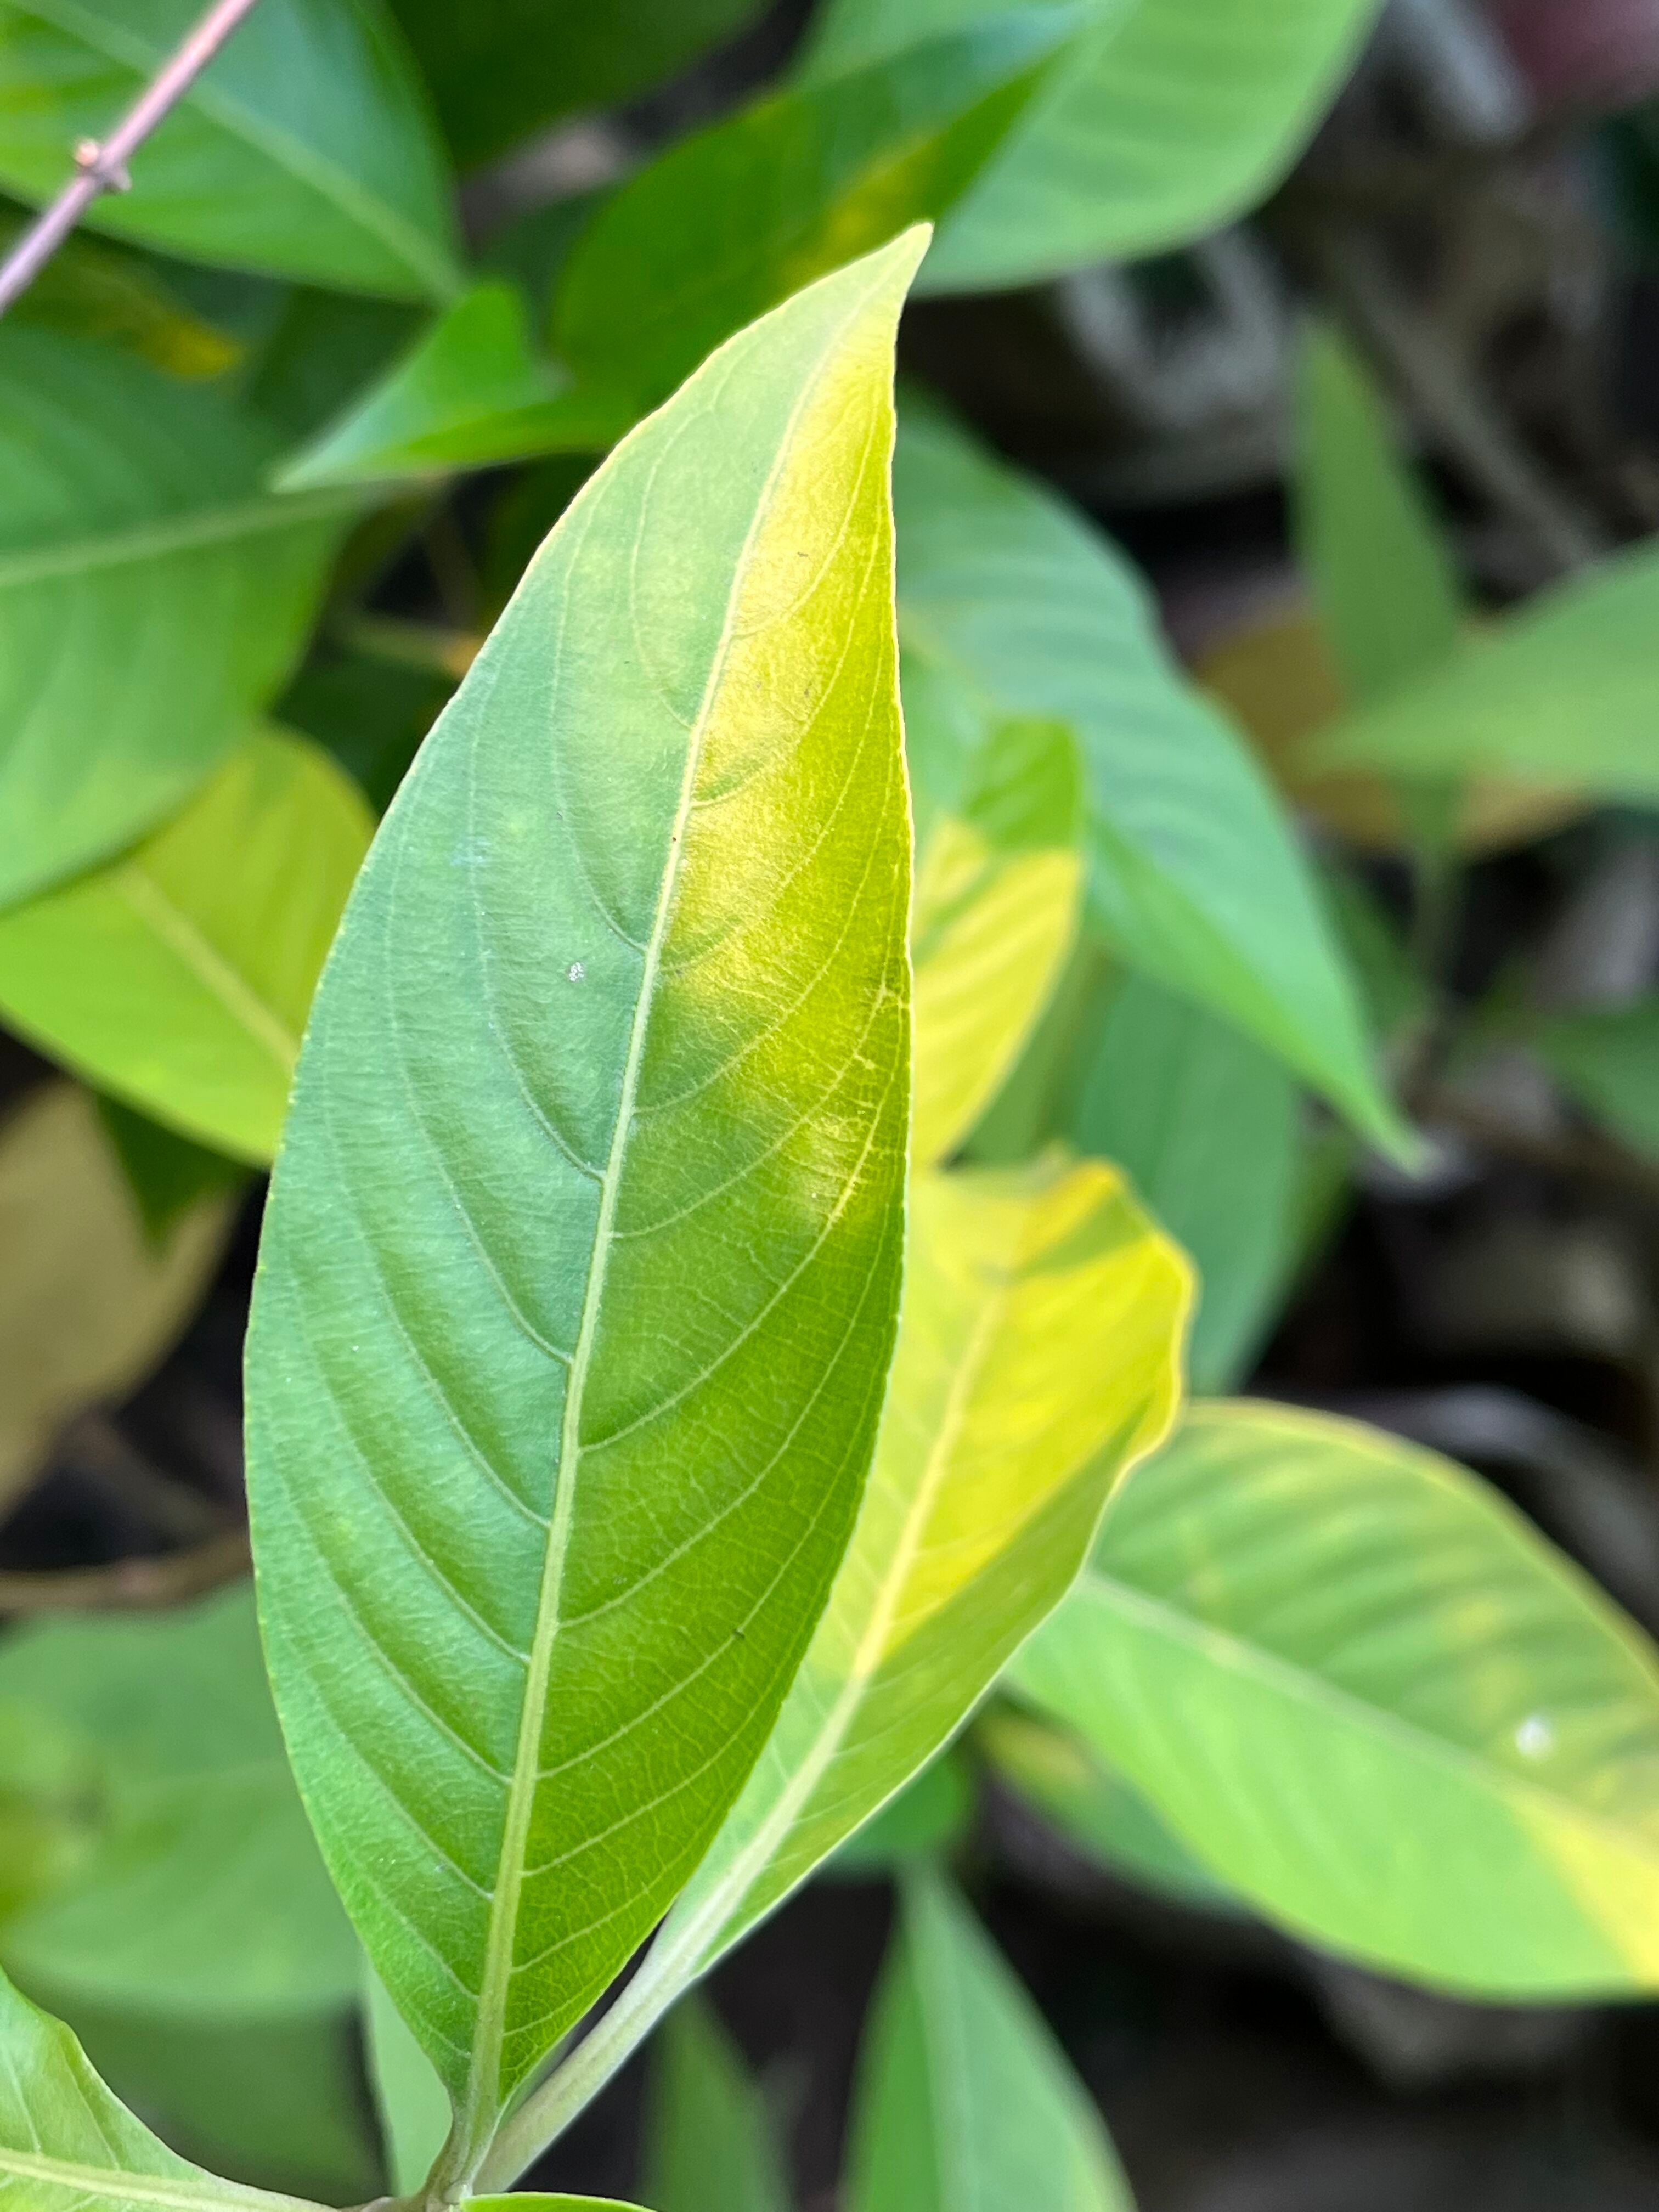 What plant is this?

vasaka
